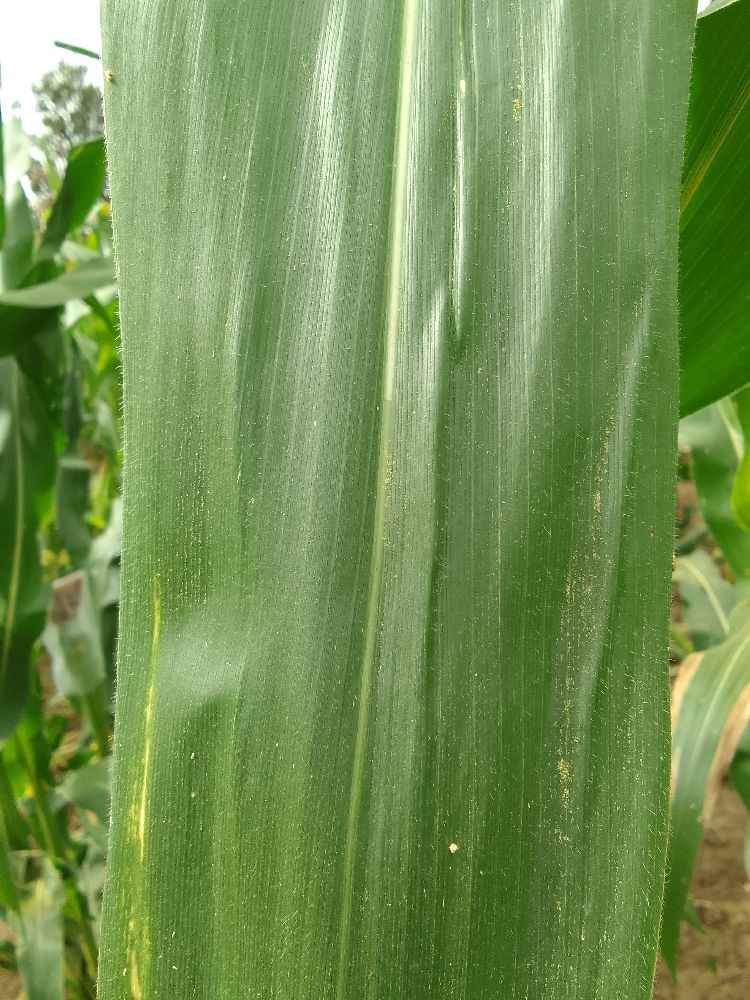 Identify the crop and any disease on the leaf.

maize, healthy
